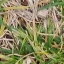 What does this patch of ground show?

grass
